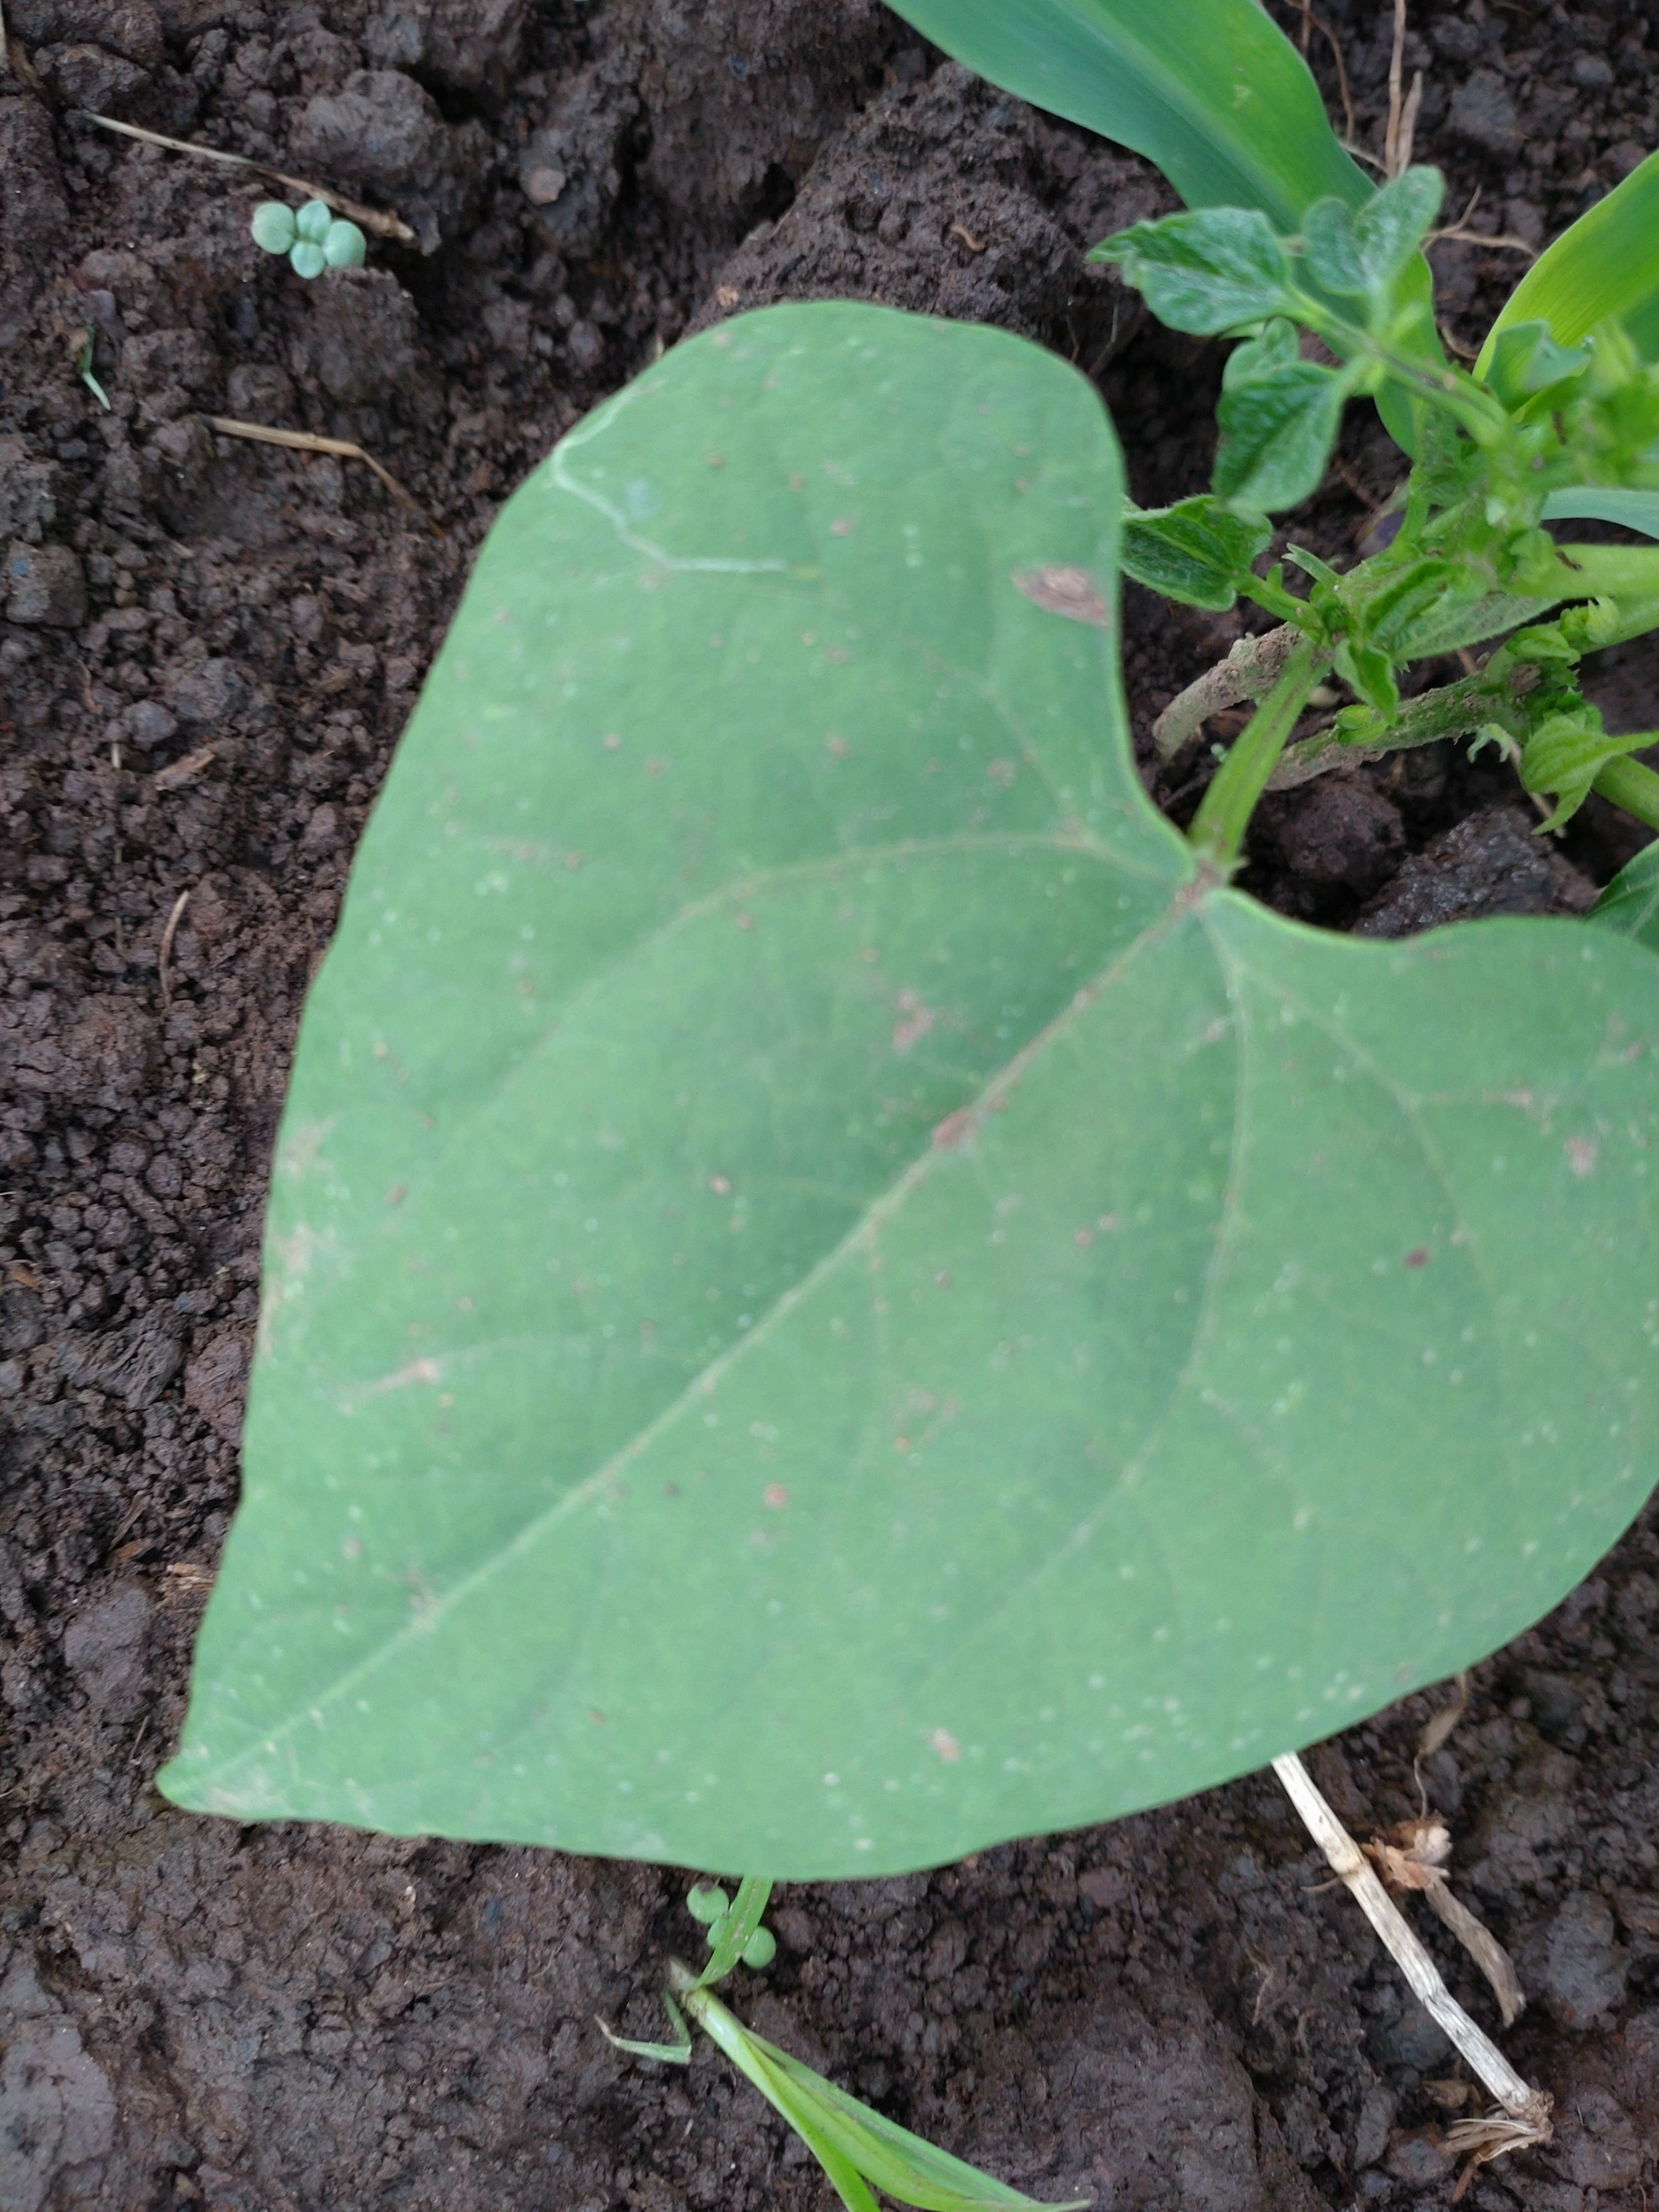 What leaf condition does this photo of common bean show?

healthy
